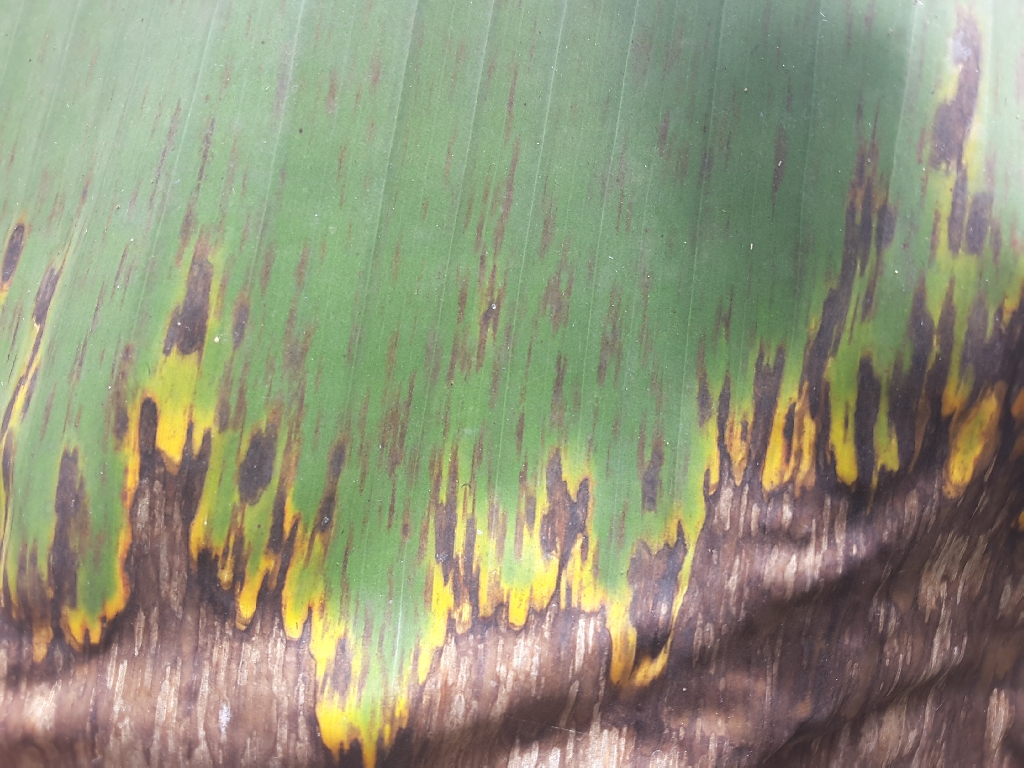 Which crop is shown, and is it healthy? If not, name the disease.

banana, black sigatoka
